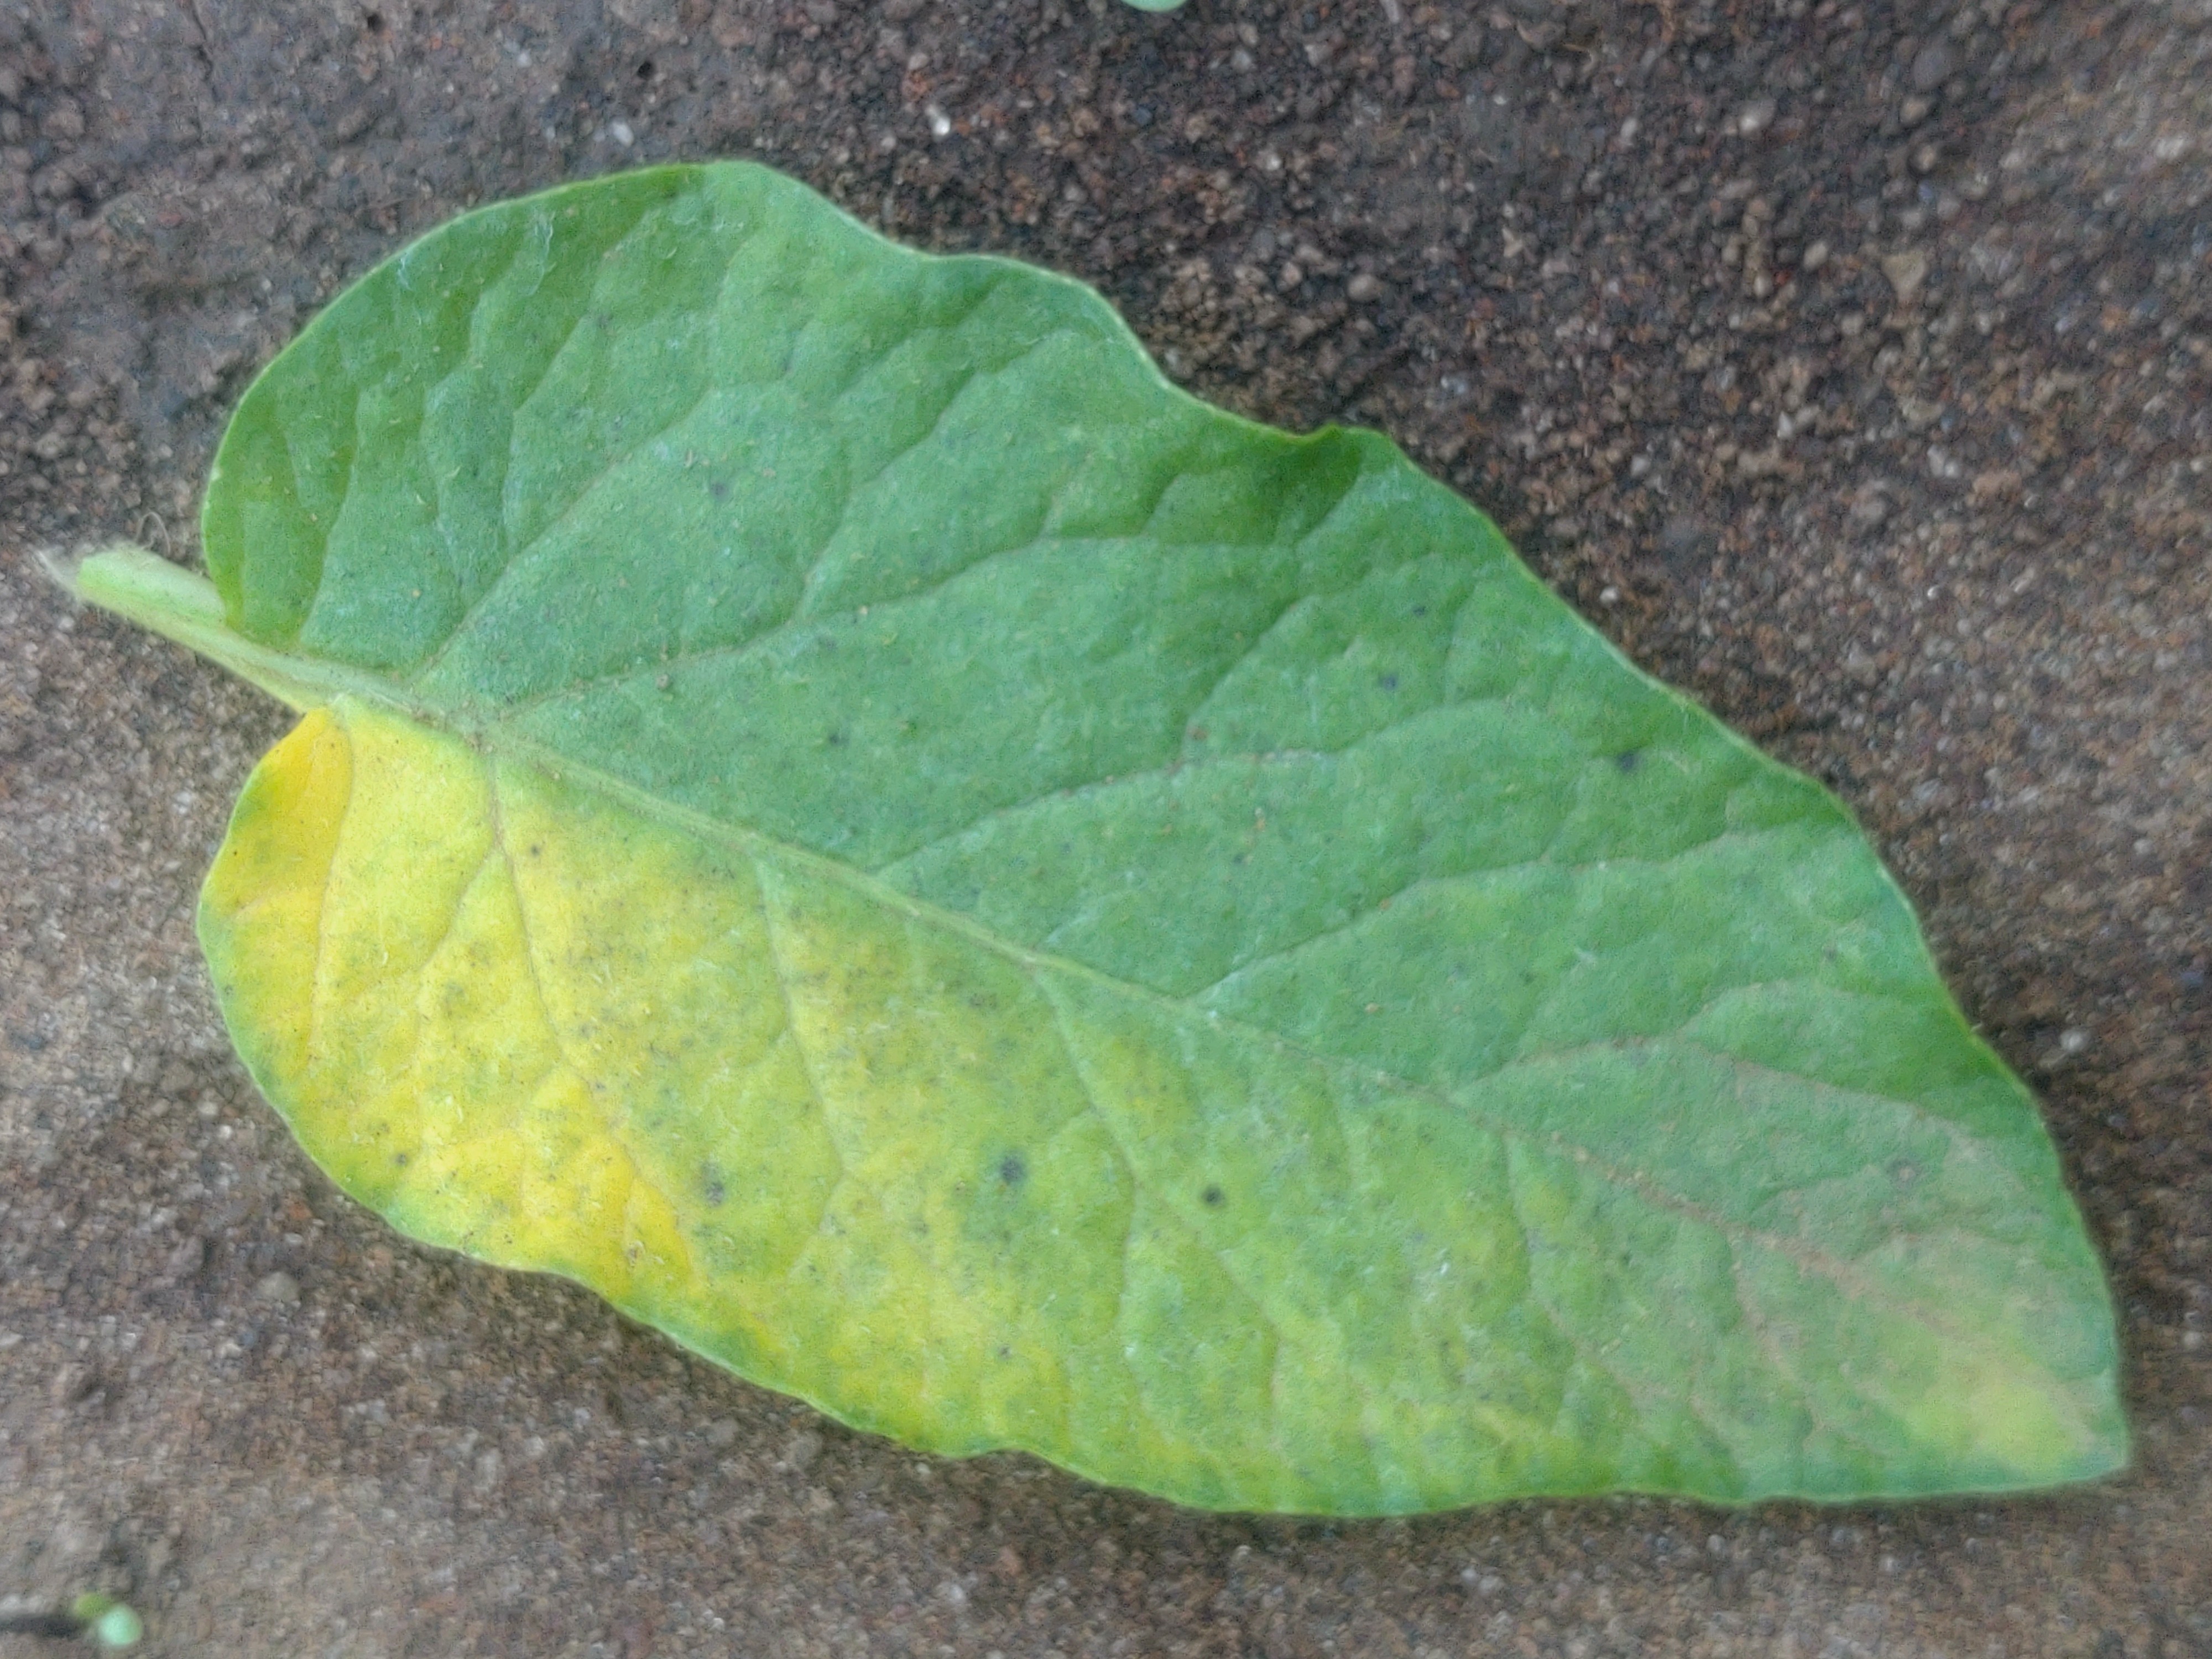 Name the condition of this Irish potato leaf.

late blight
